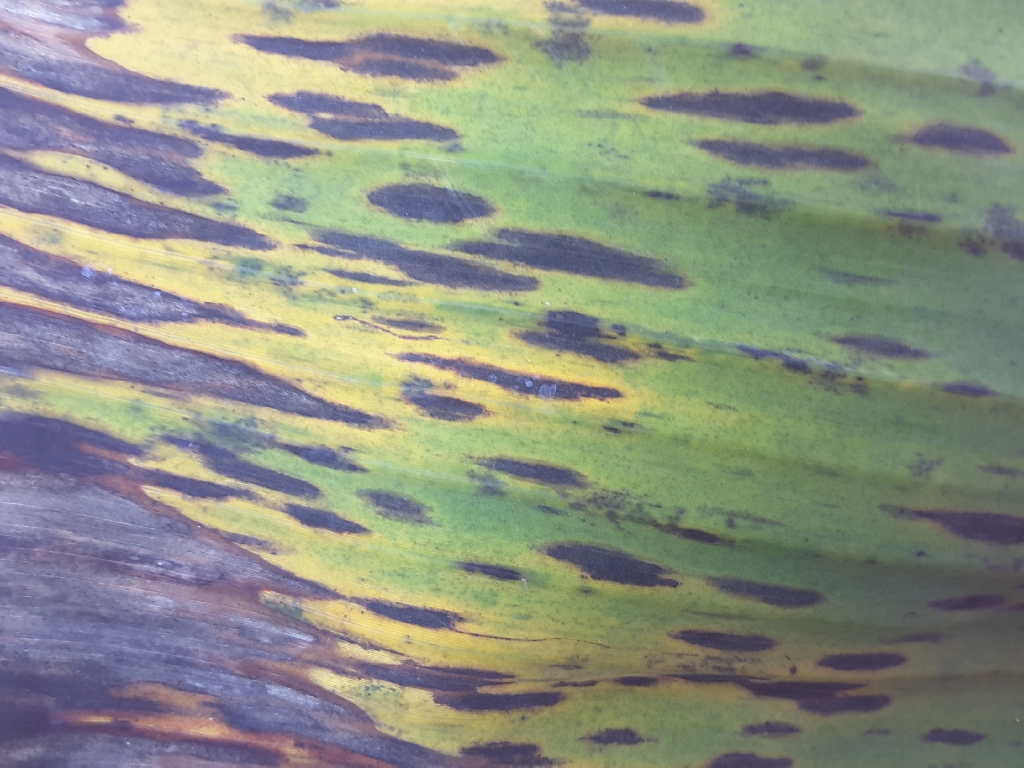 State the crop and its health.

banana, black sigatoka
